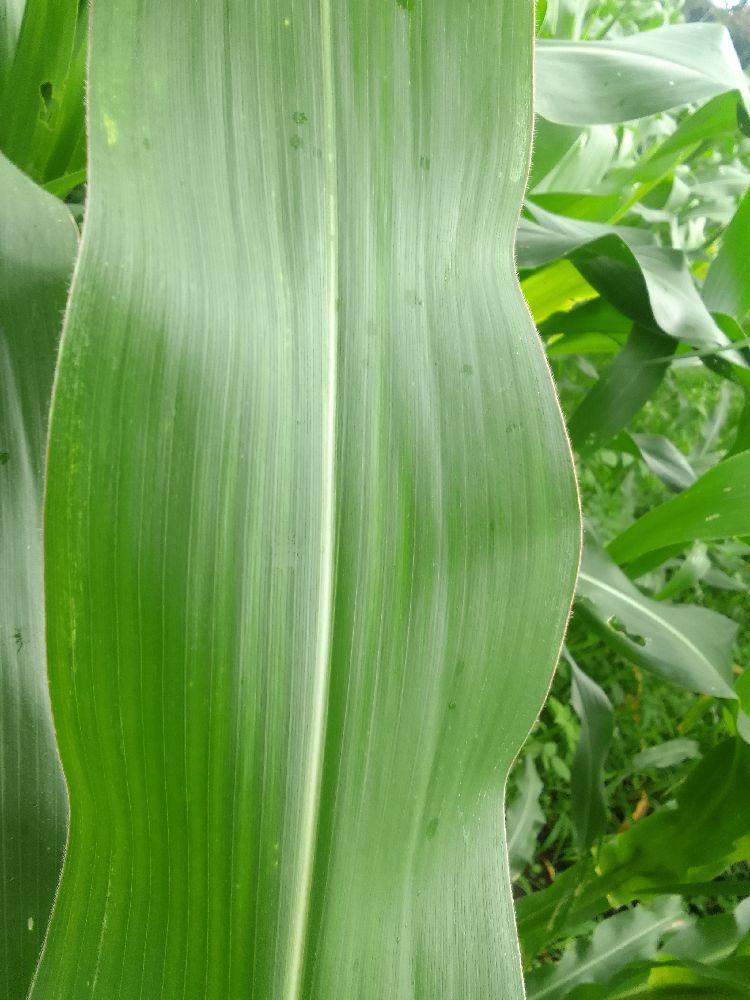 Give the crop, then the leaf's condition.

maize, healthy
